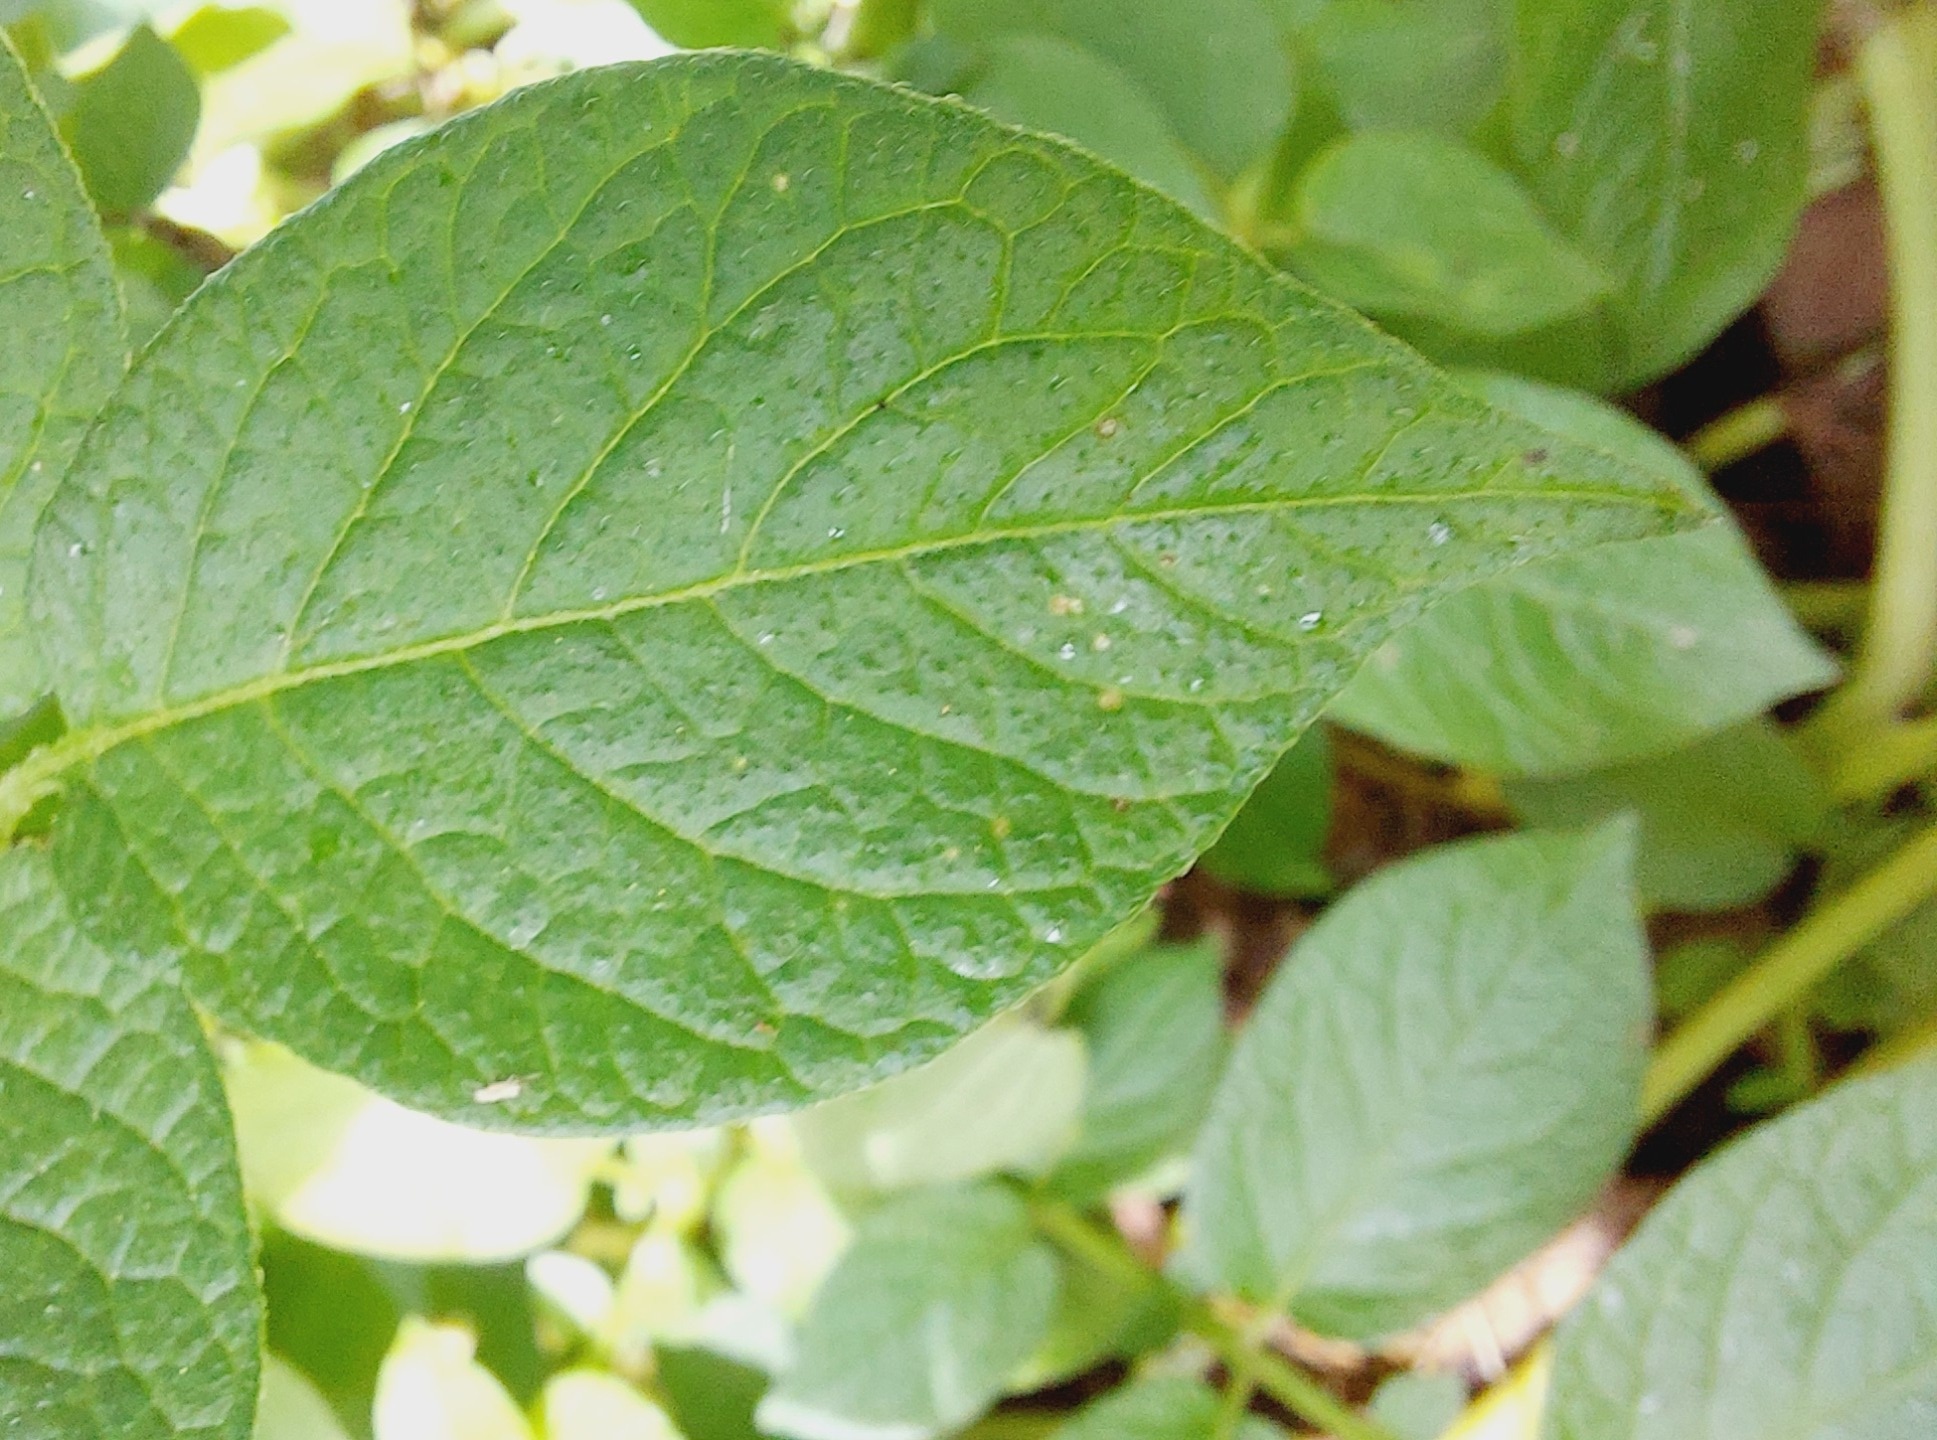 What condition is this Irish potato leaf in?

healthy
